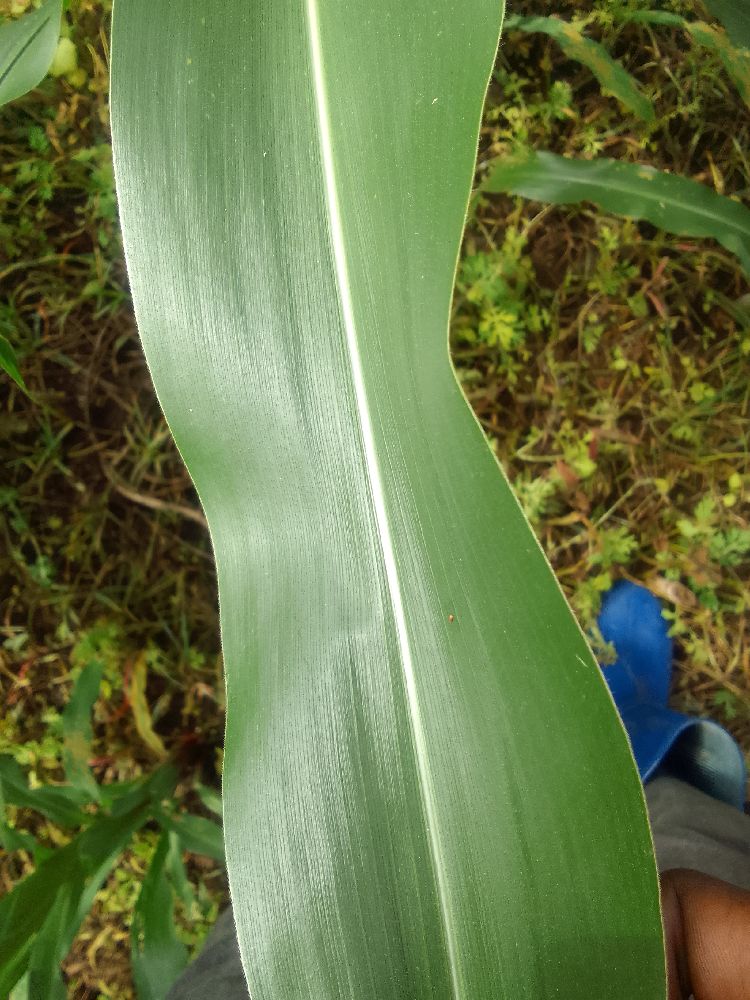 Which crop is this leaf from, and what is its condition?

maize, healthy
